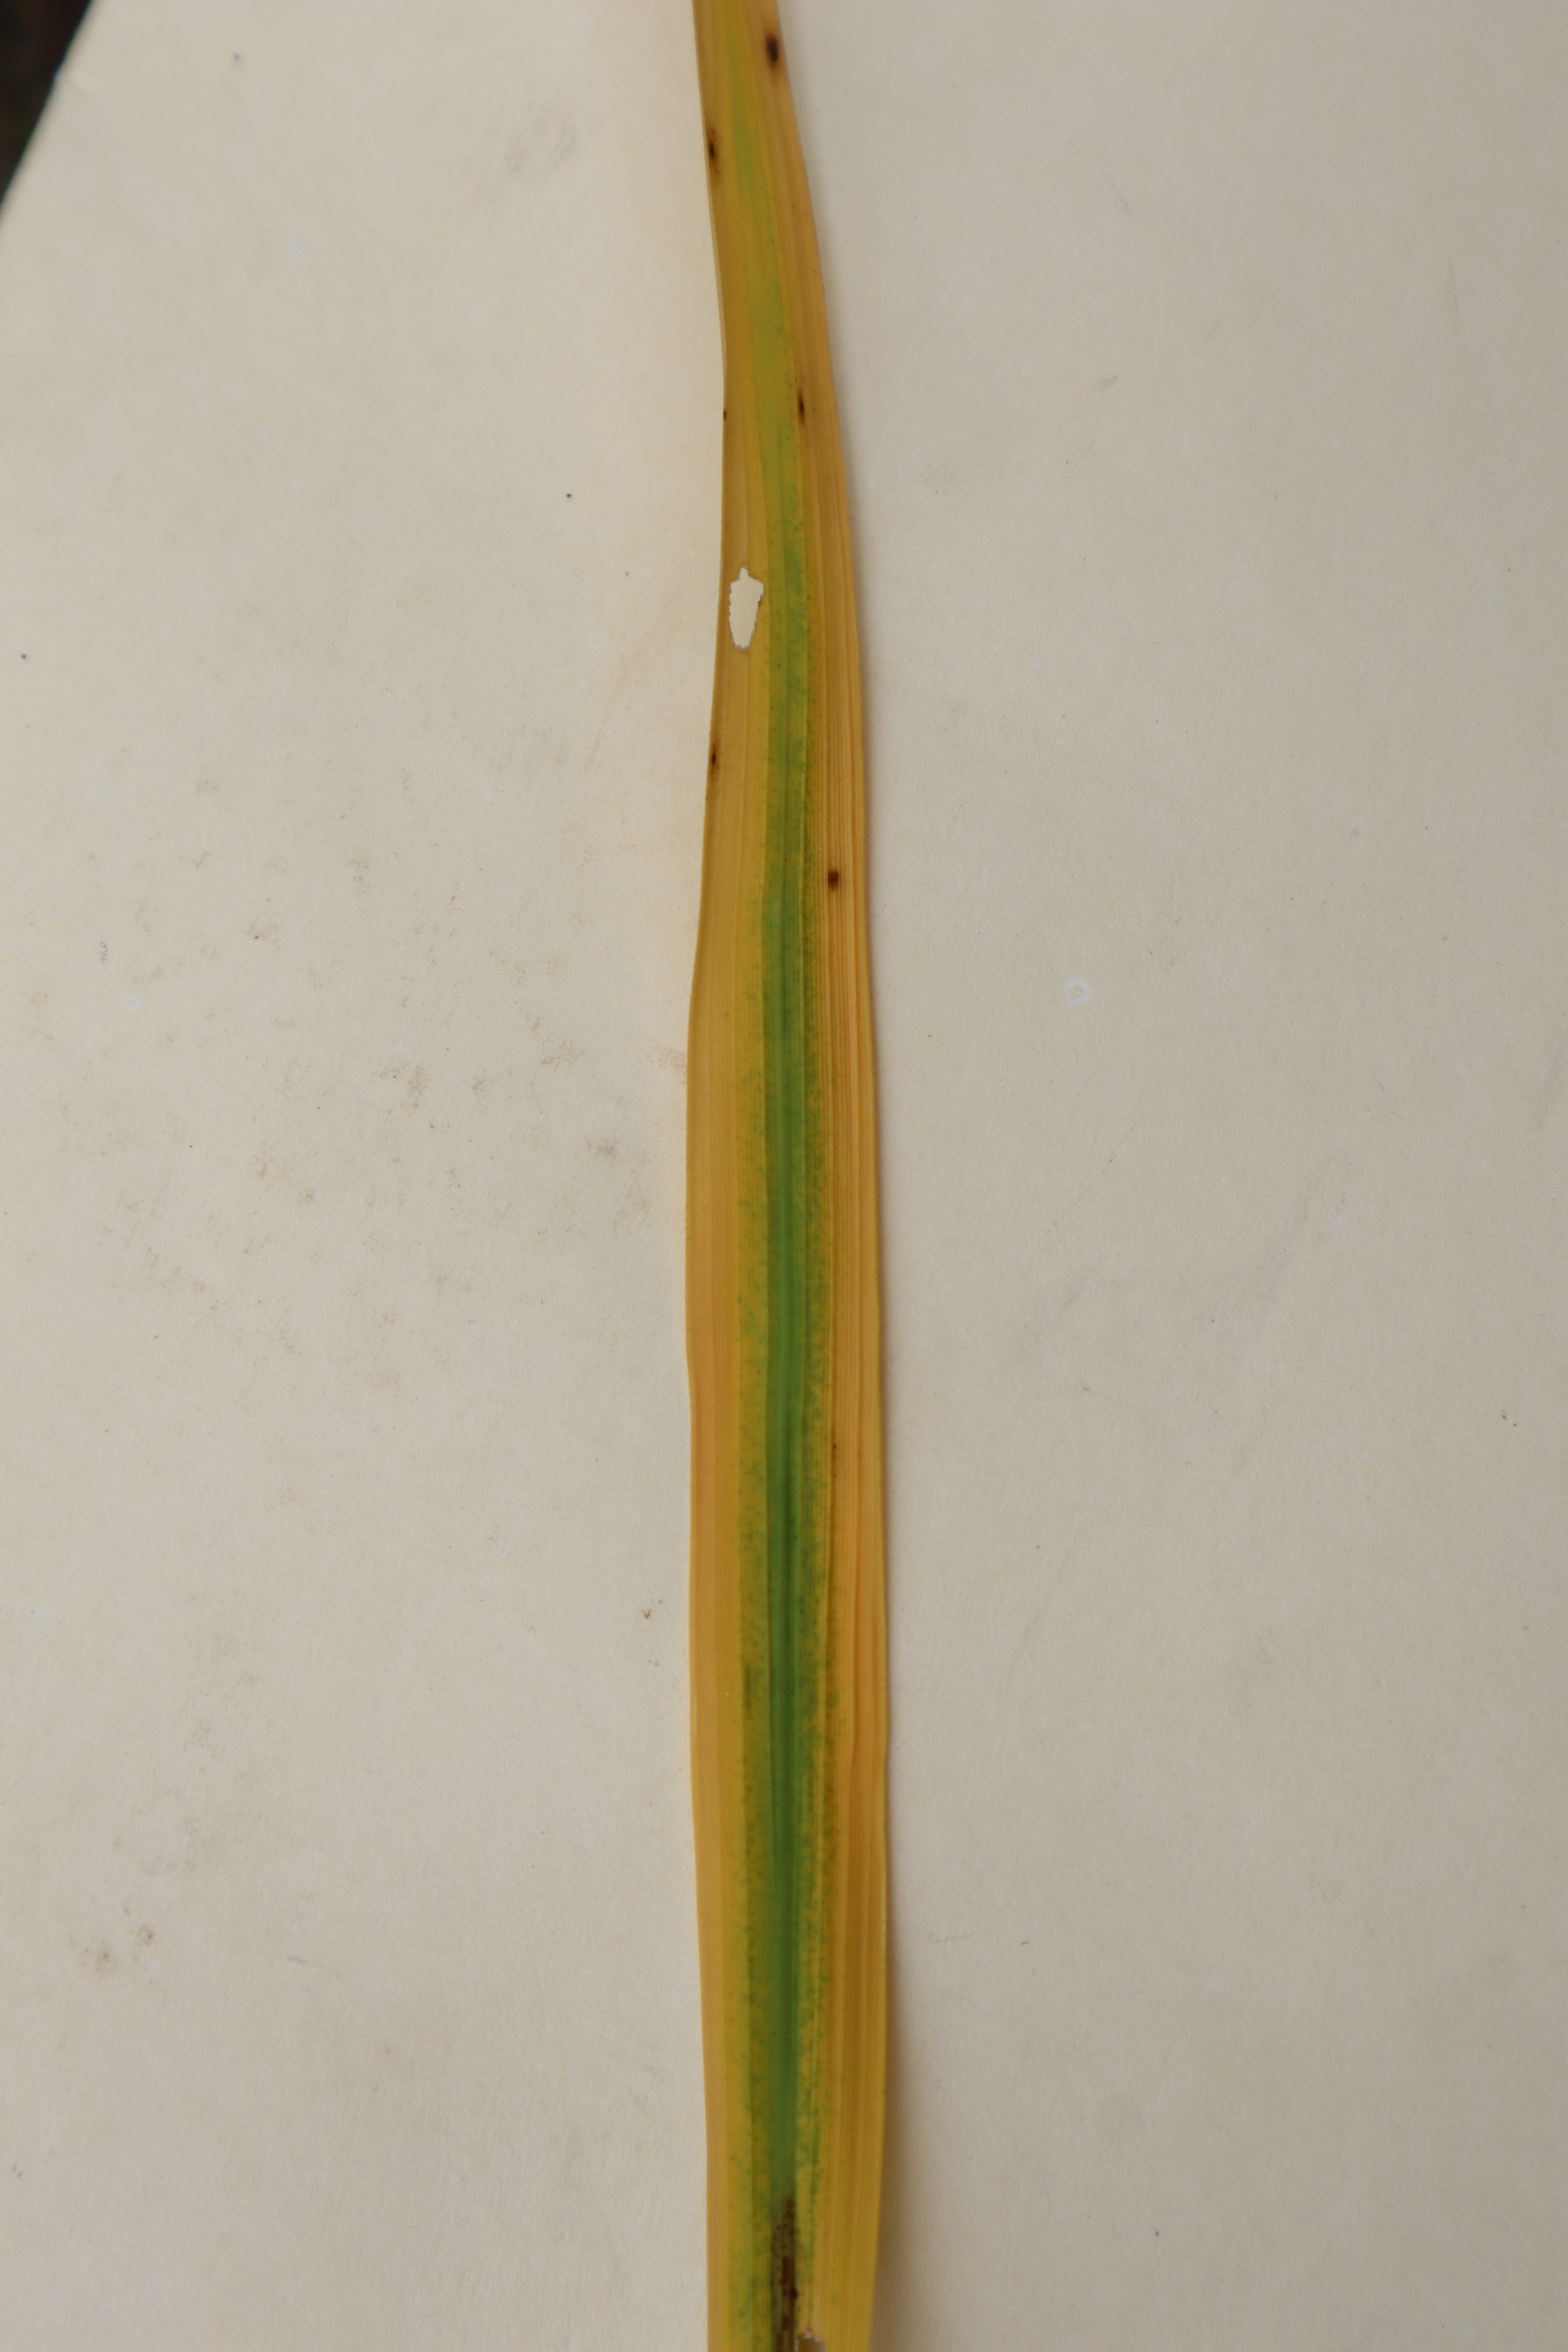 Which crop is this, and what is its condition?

rice, tungro virus disease
